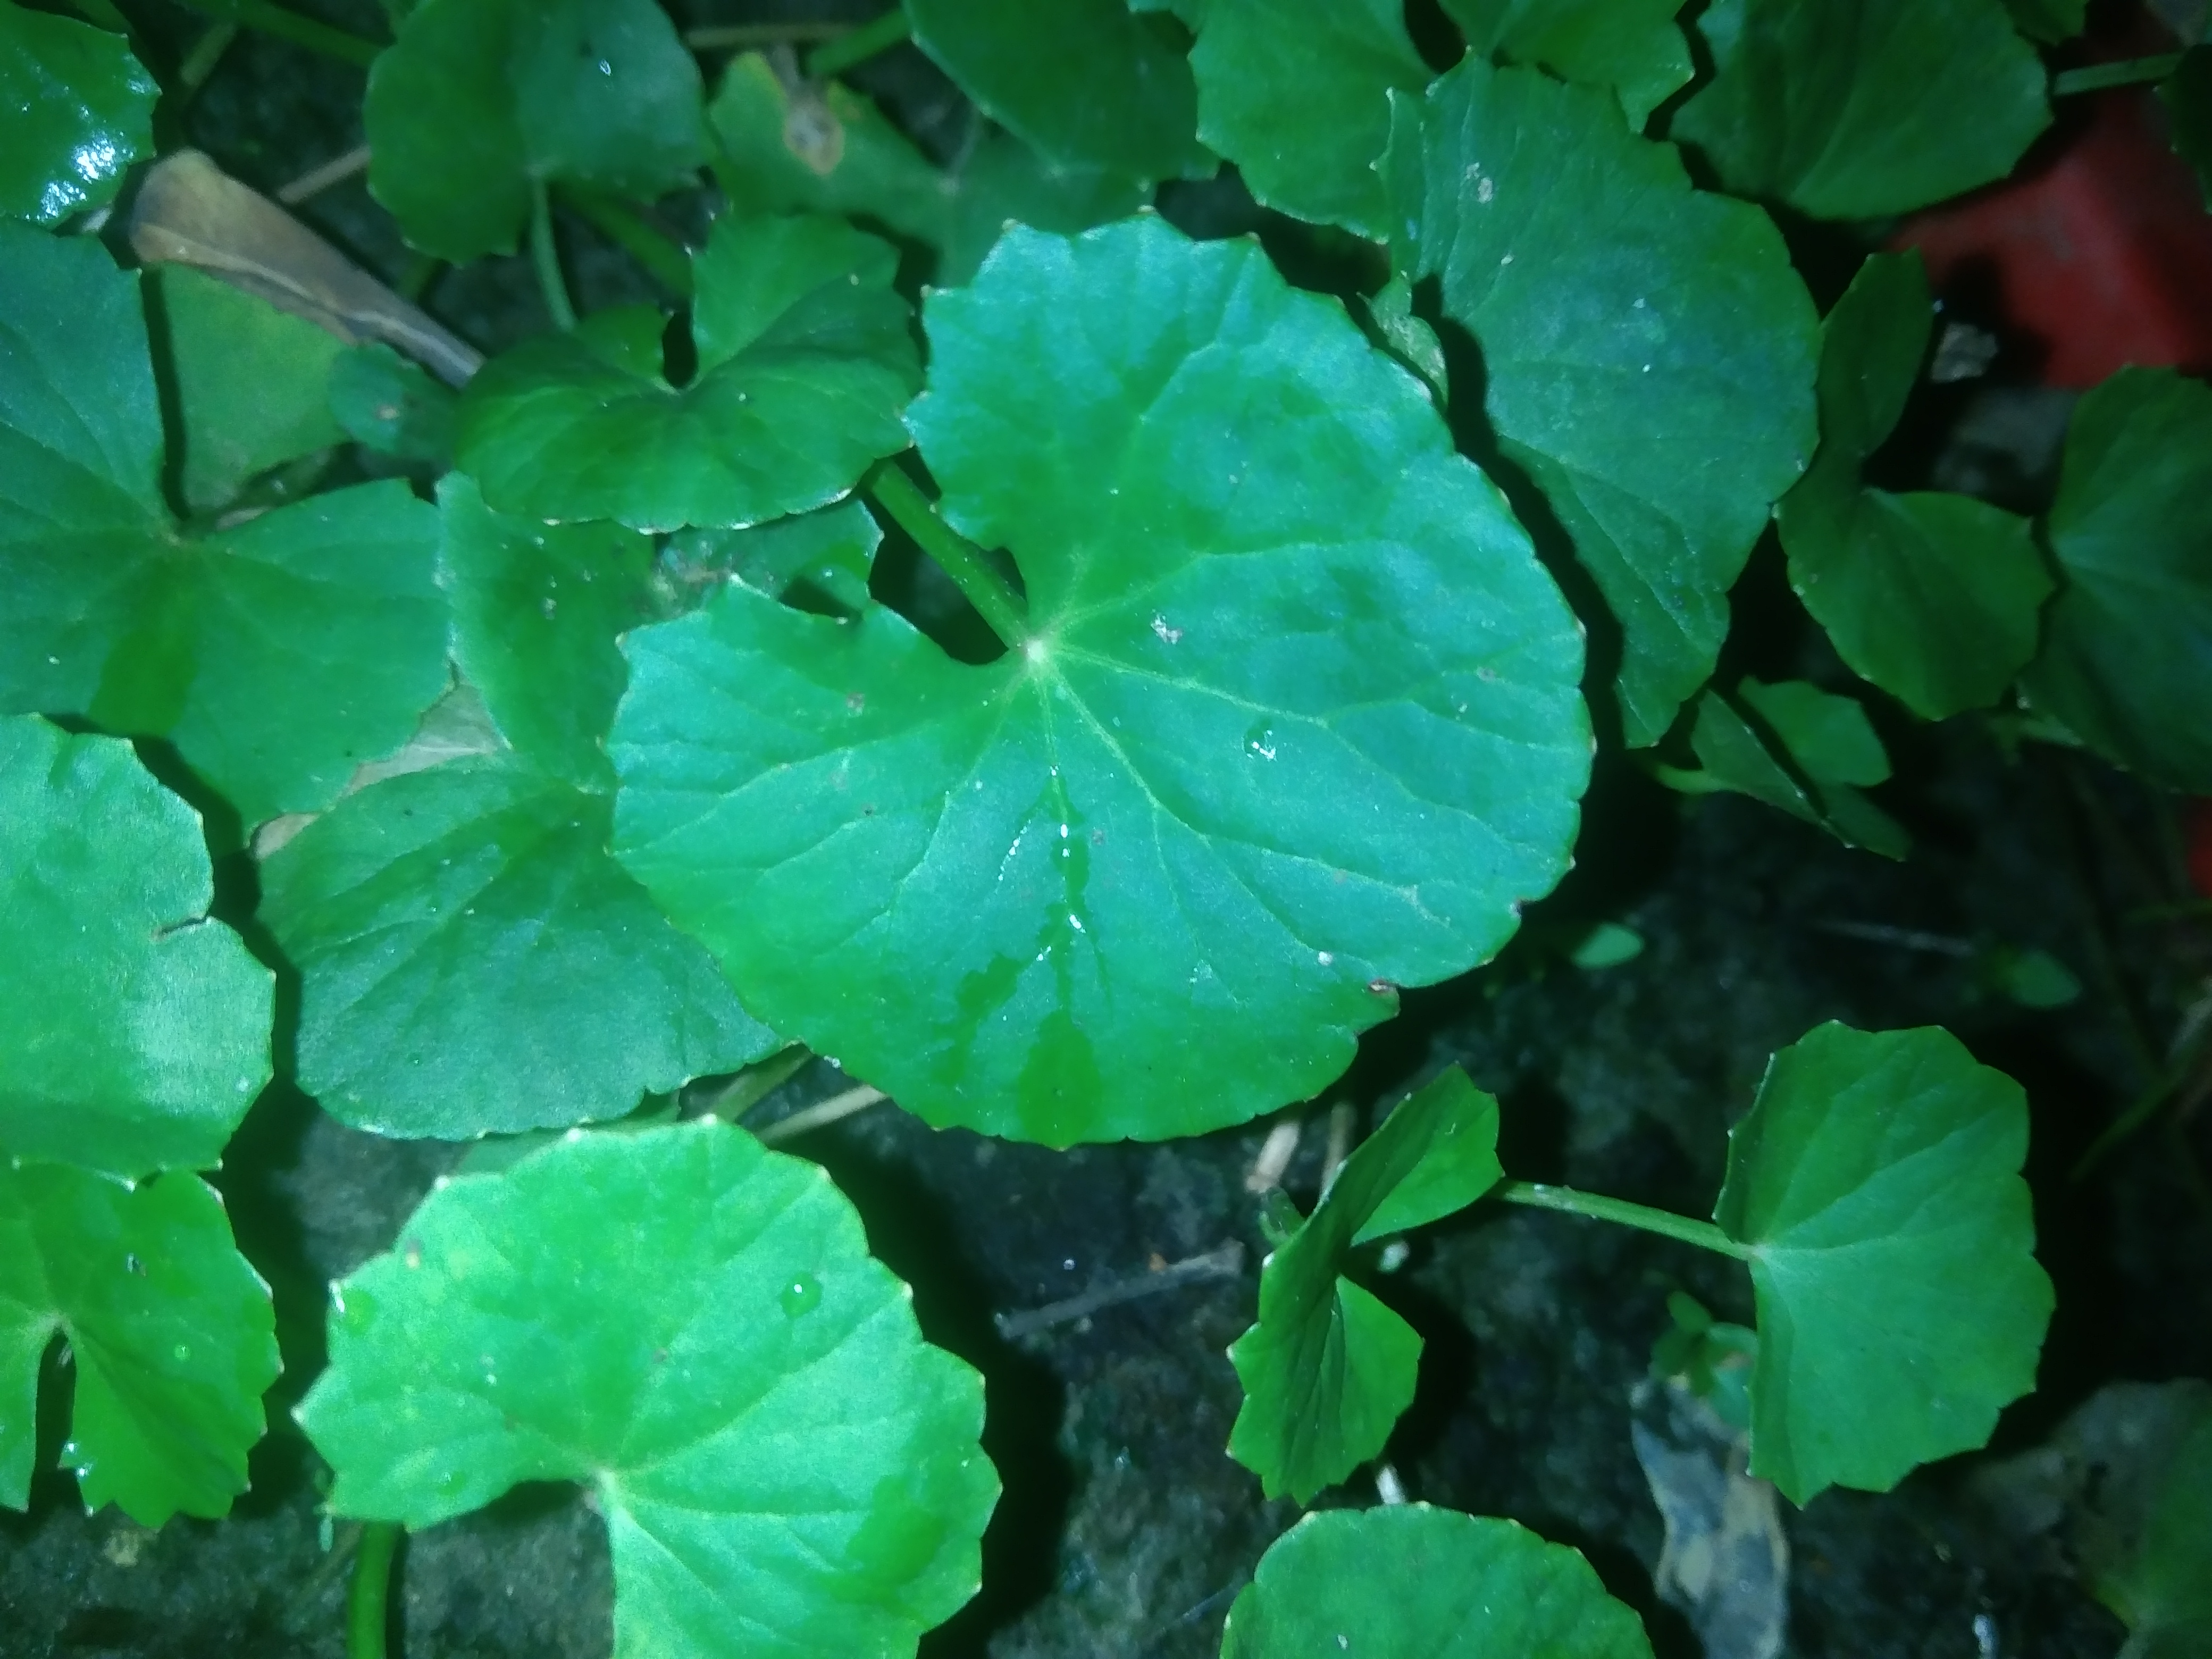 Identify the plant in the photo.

thankuni
